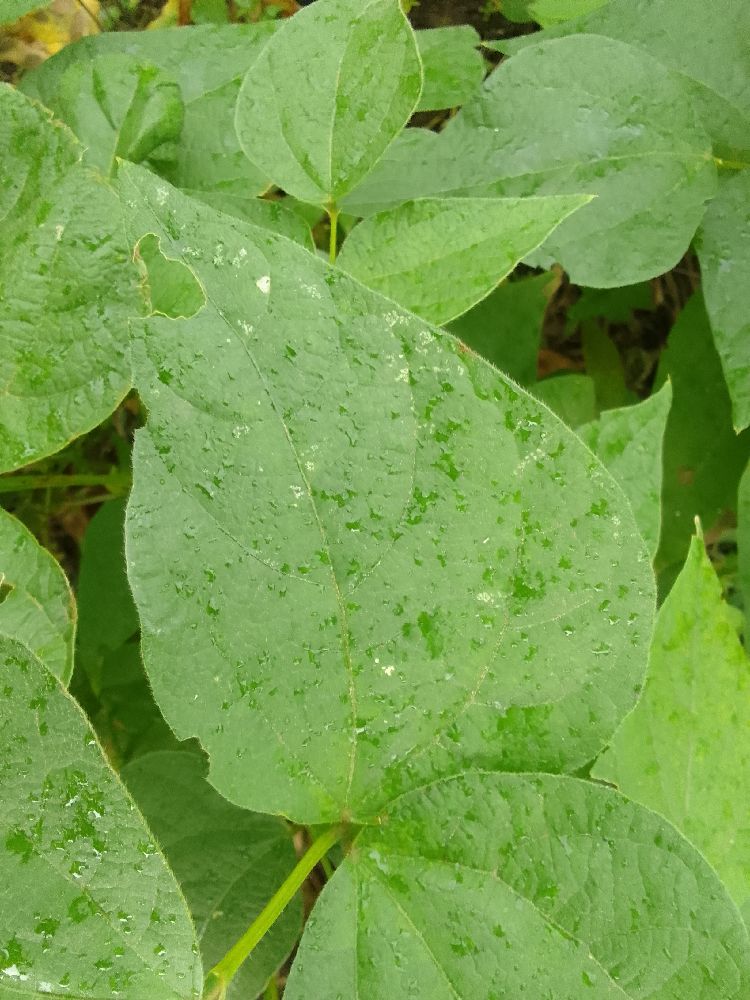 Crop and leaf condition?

common bean, healthy
